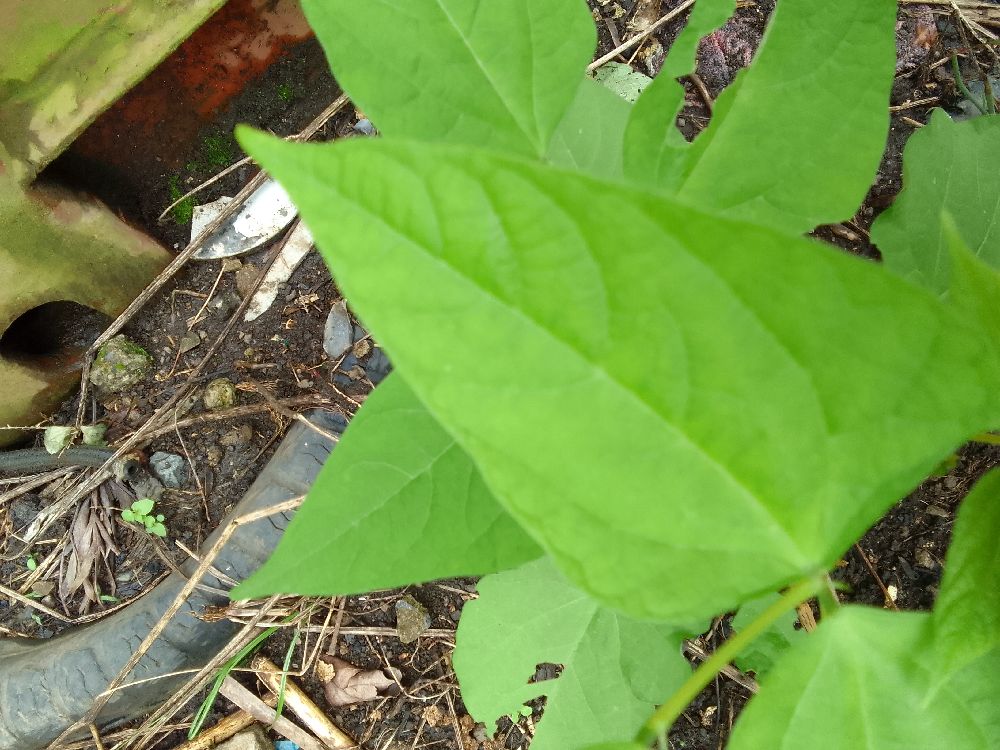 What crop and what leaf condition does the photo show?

common bean, healthy
